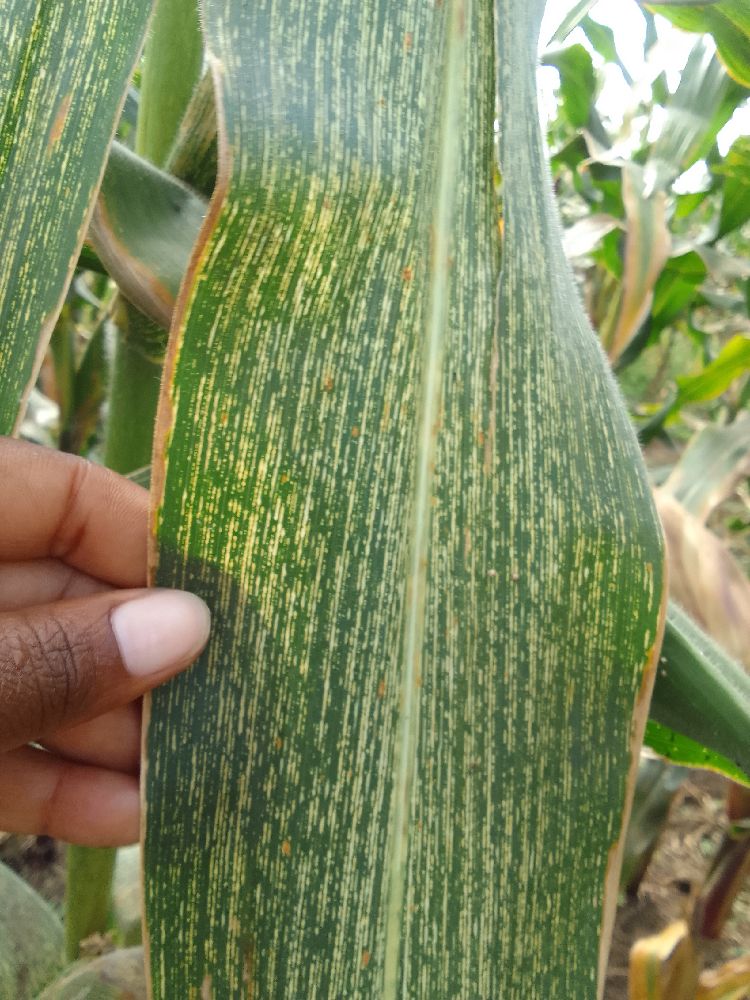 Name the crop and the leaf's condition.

maize, maize streak virus
